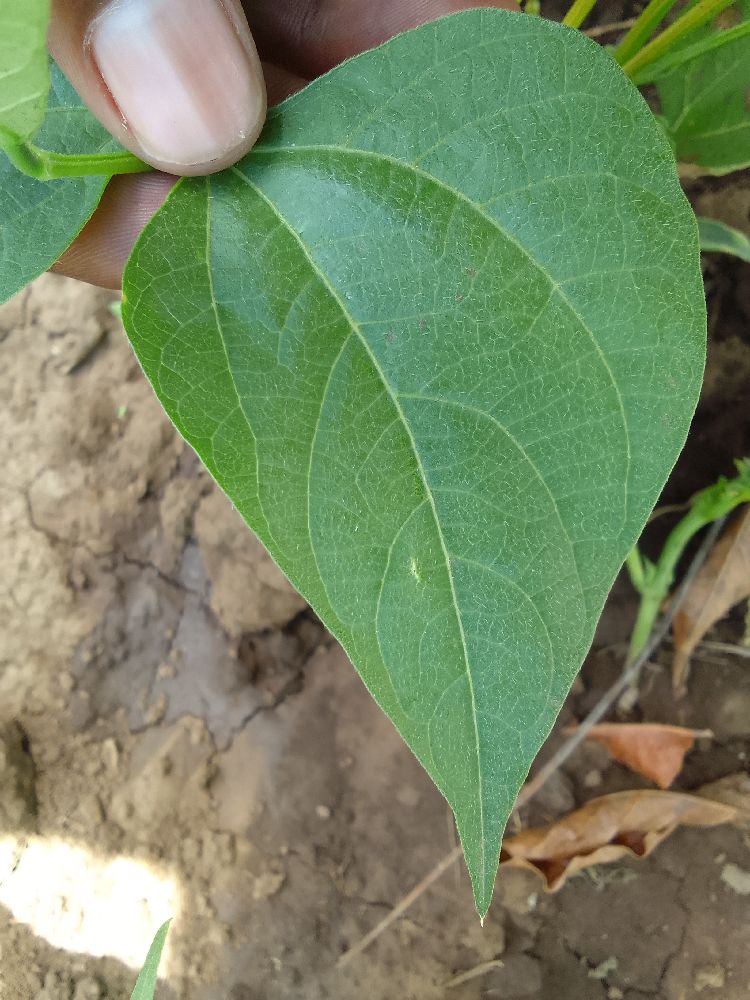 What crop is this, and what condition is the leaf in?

common bean, healthy
